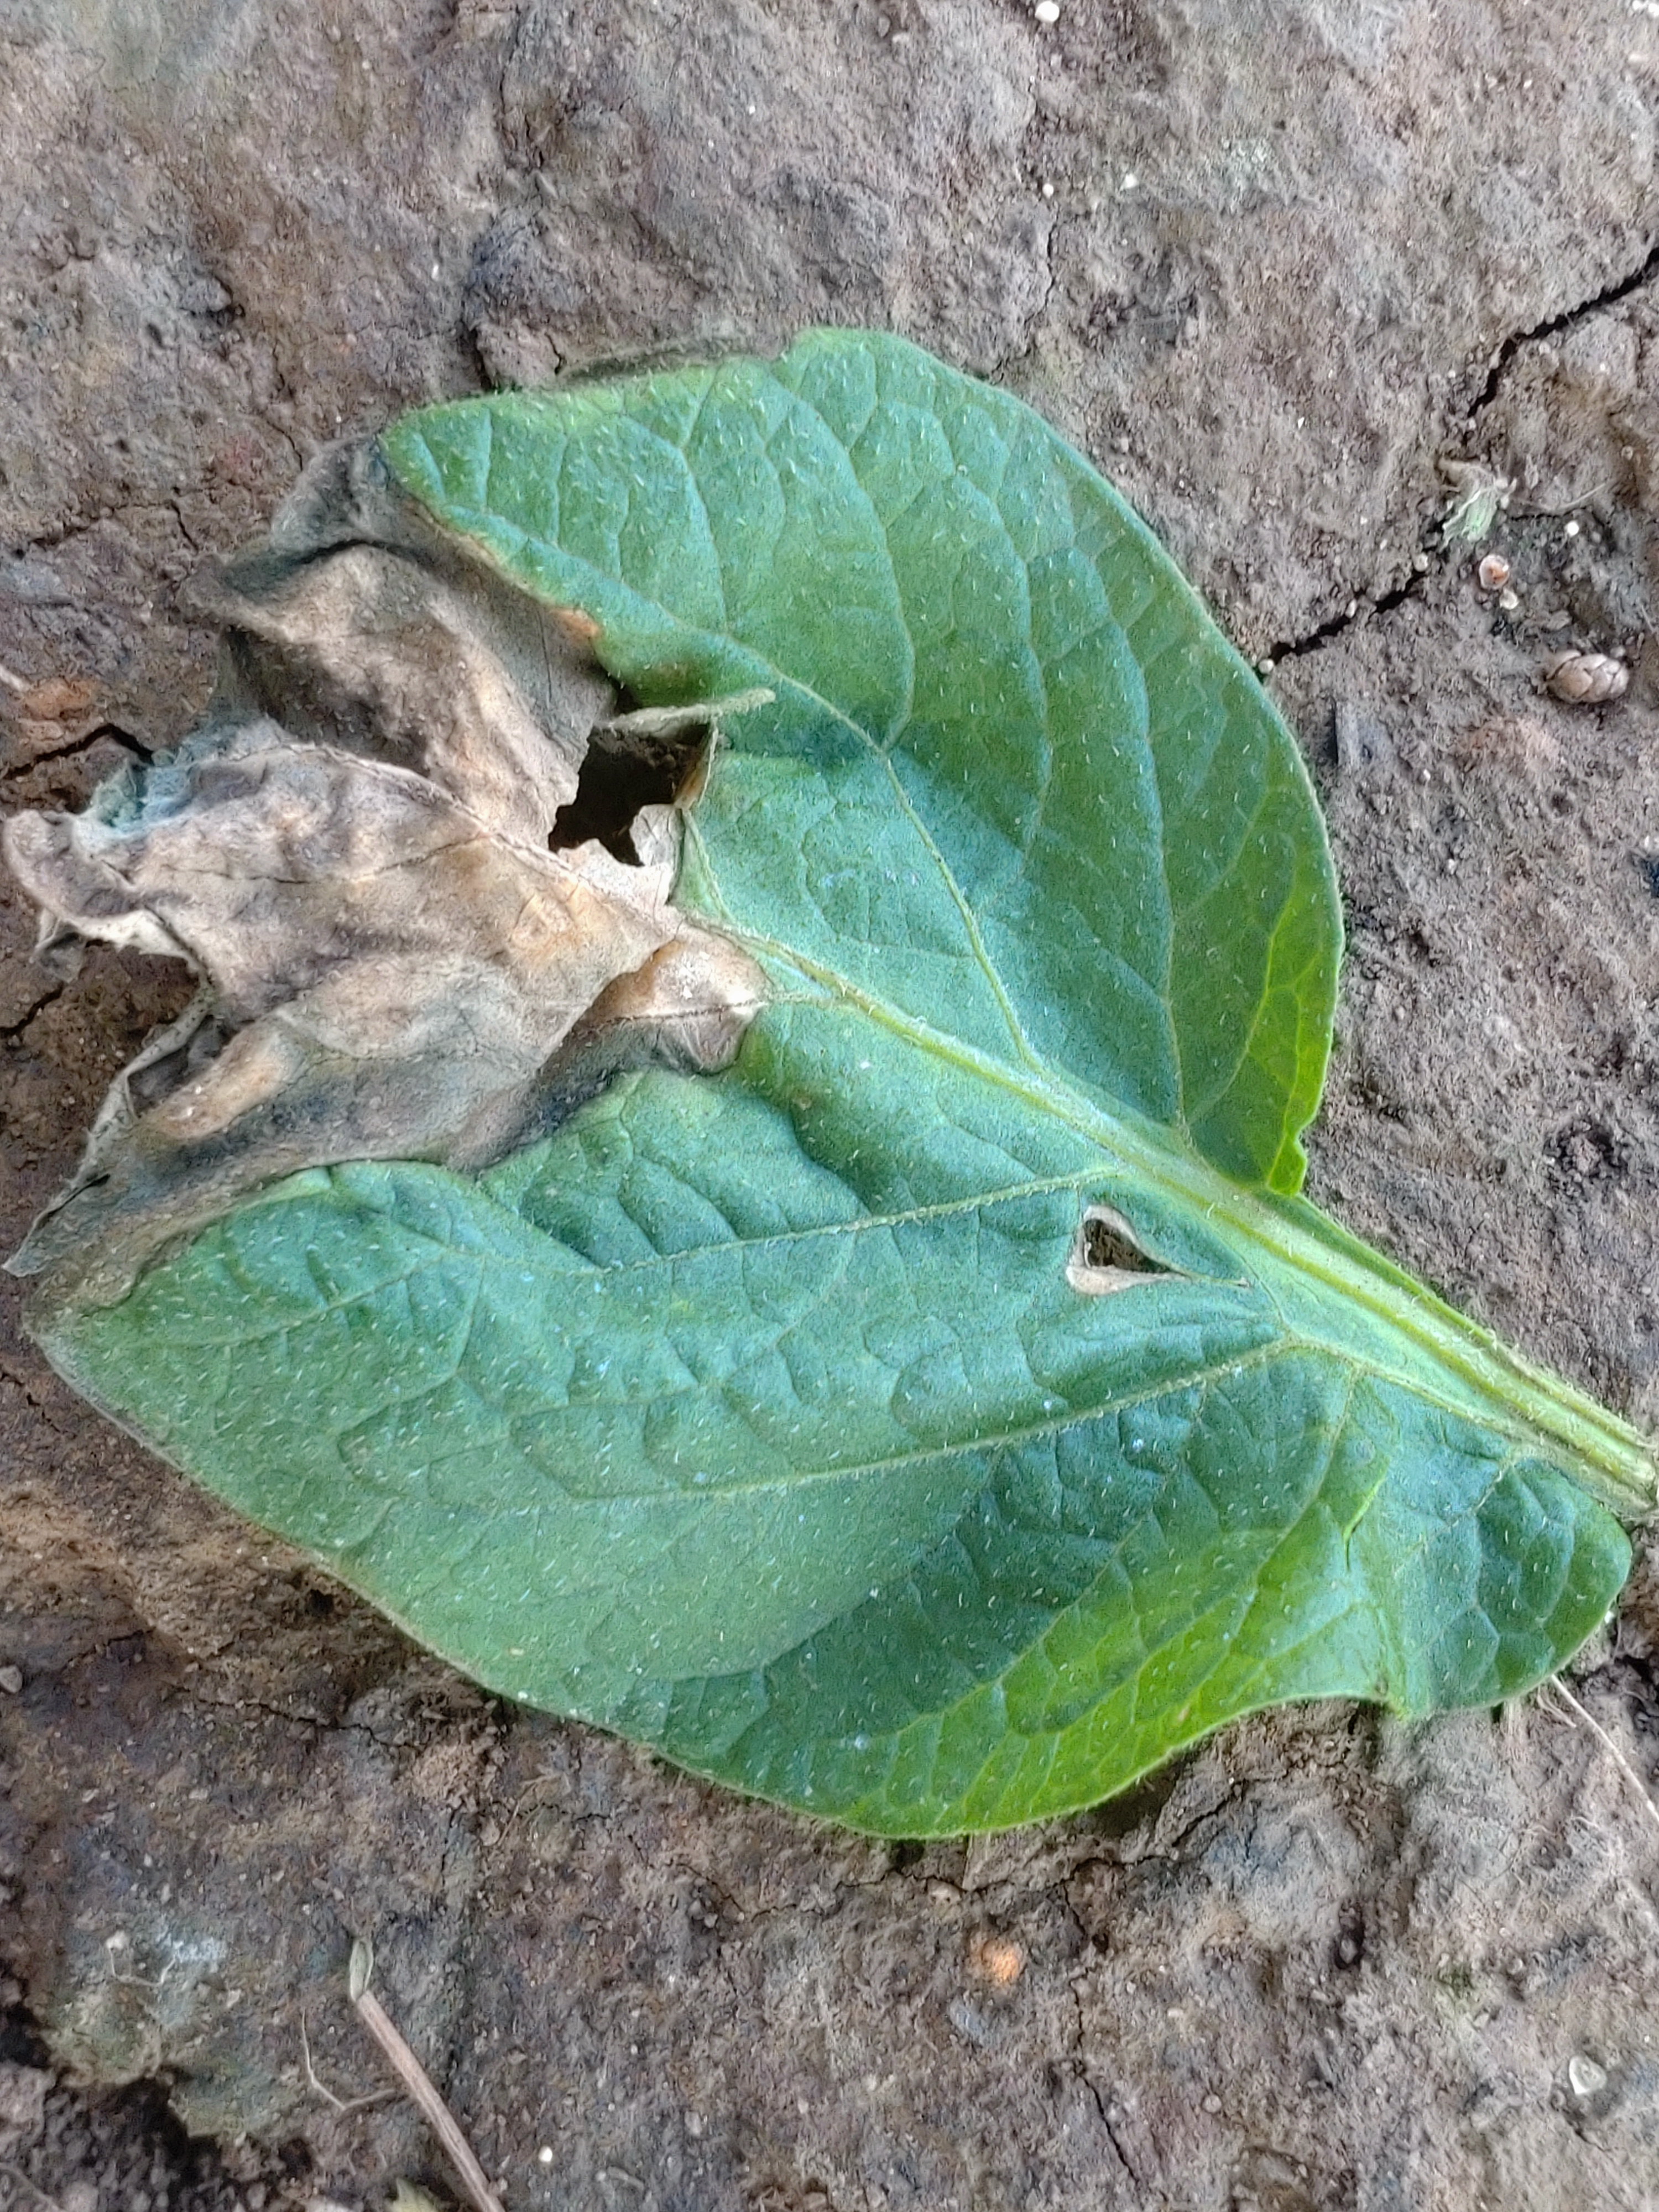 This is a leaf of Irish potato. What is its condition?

early blight
